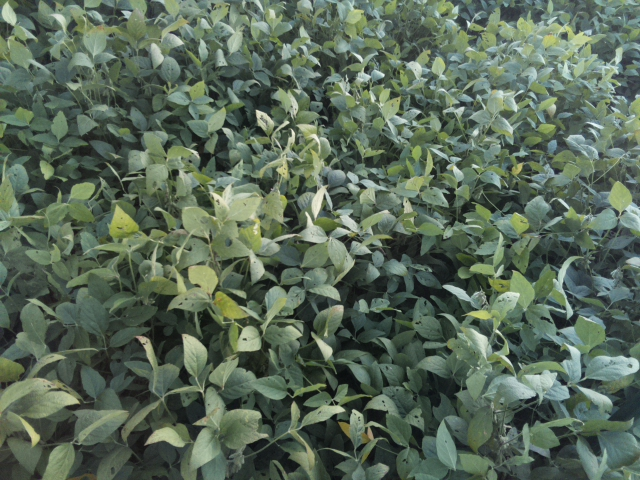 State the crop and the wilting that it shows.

soybean, slight leaflet or petiole turgor loss in upper canopy
